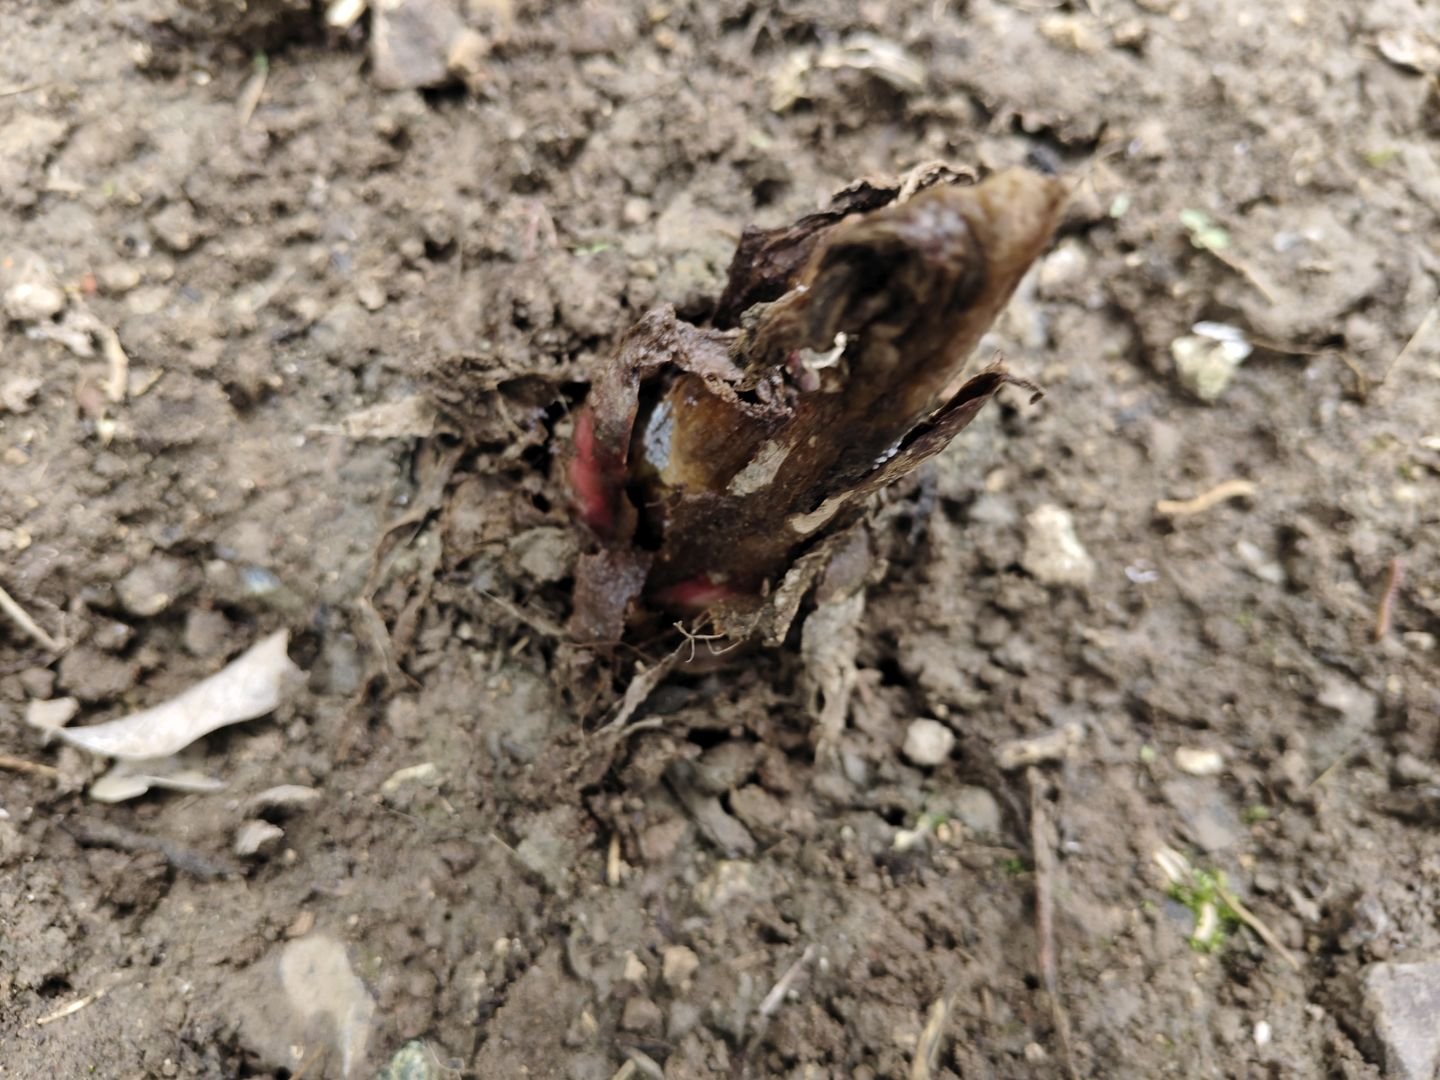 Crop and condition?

taro, root rot
